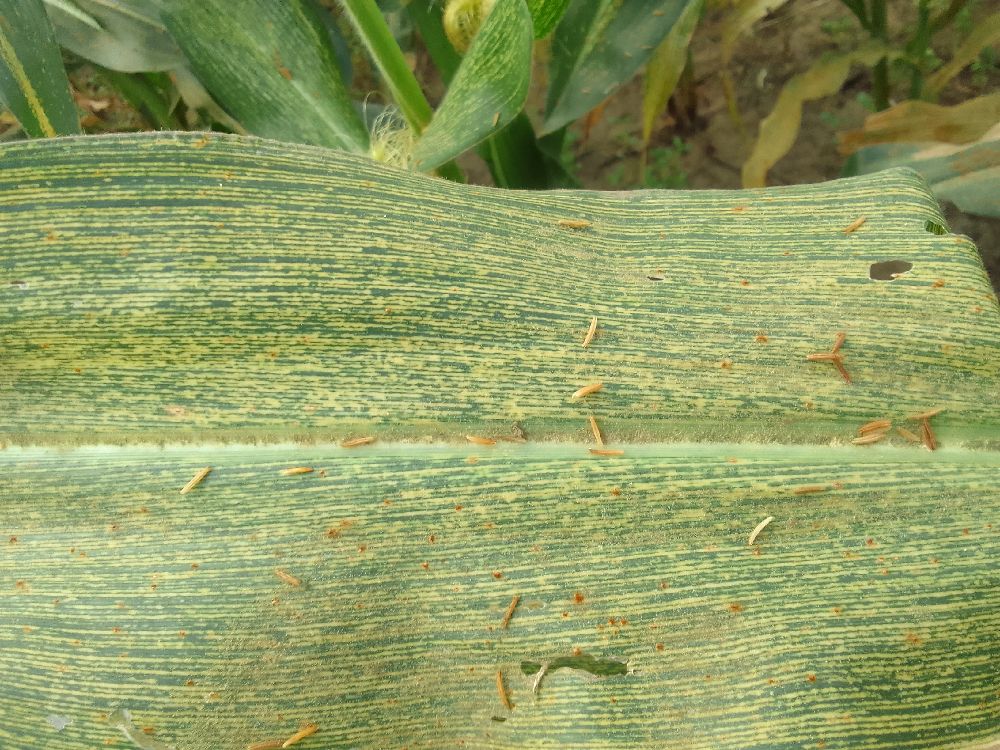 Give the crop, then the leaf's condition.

maize, maize streak virus
